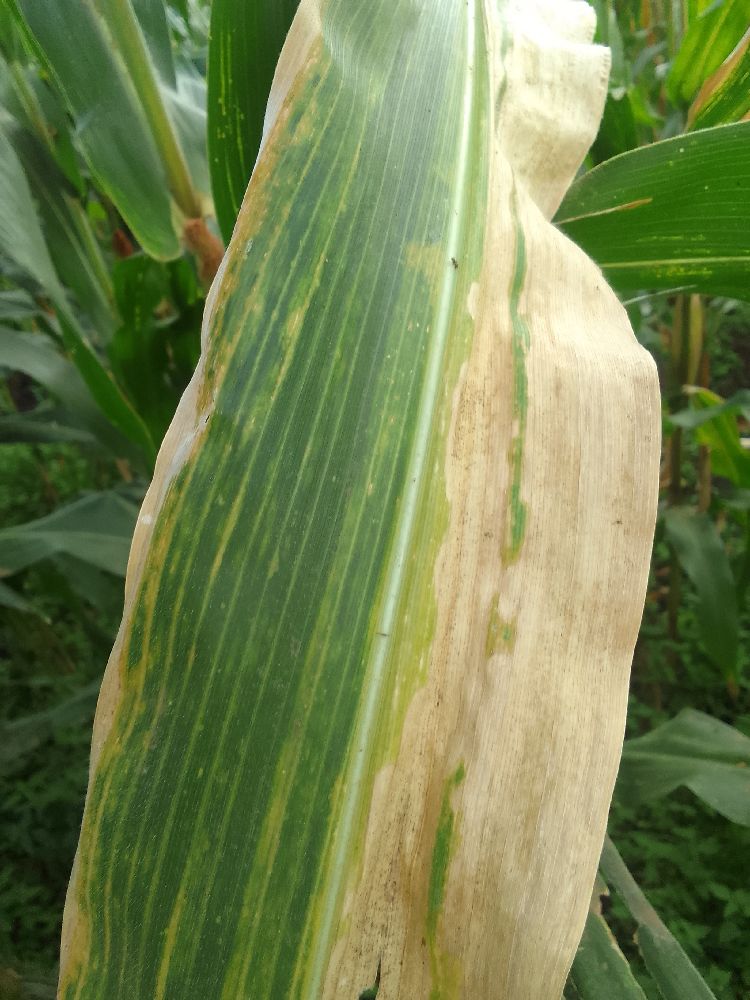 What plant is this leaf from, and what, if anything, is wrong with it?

maize, maize lethal necrosis
